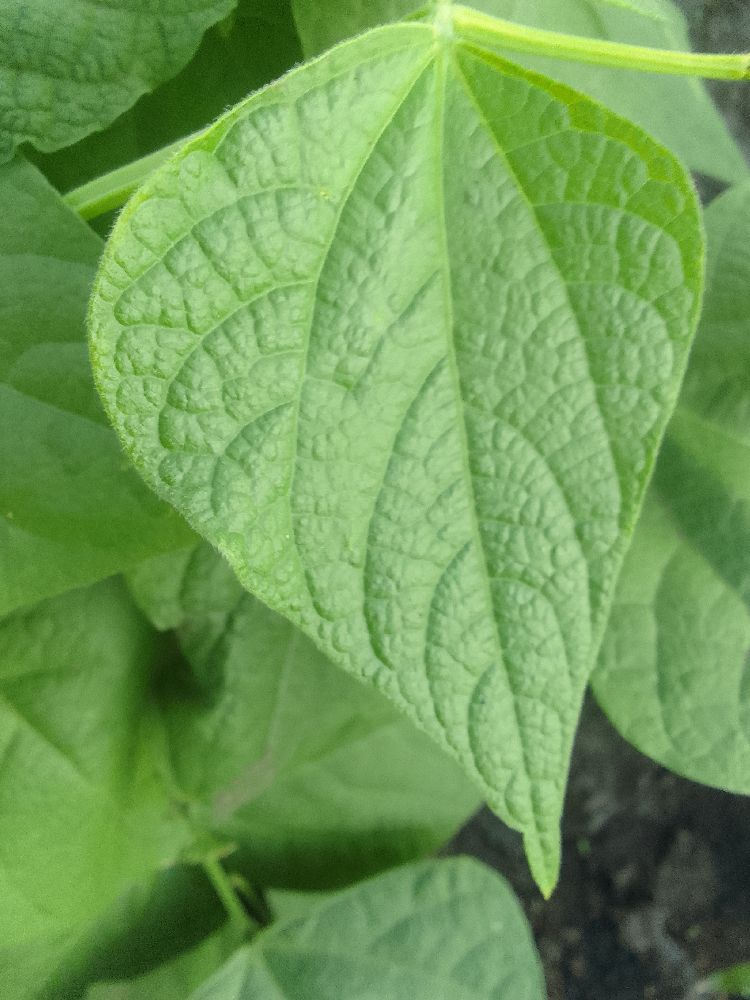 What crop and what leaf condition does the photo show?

common bean, healthy
